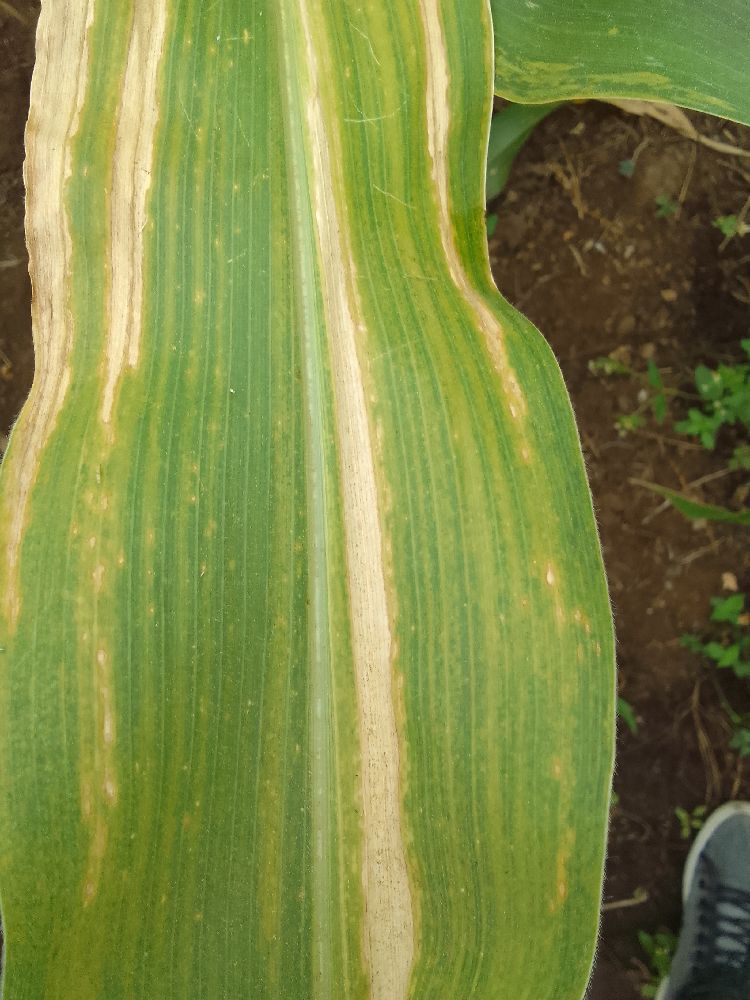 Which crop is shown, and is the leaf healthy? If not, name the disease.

maize, maize lethal necrosis
